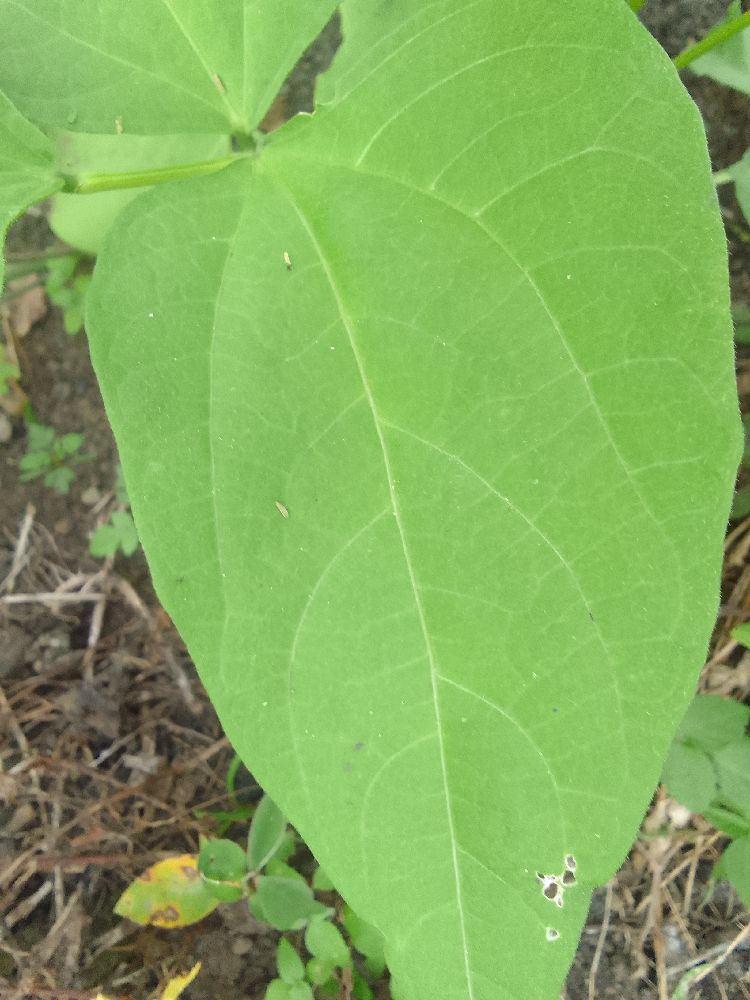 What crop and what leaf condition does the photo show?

common bean, healthy
